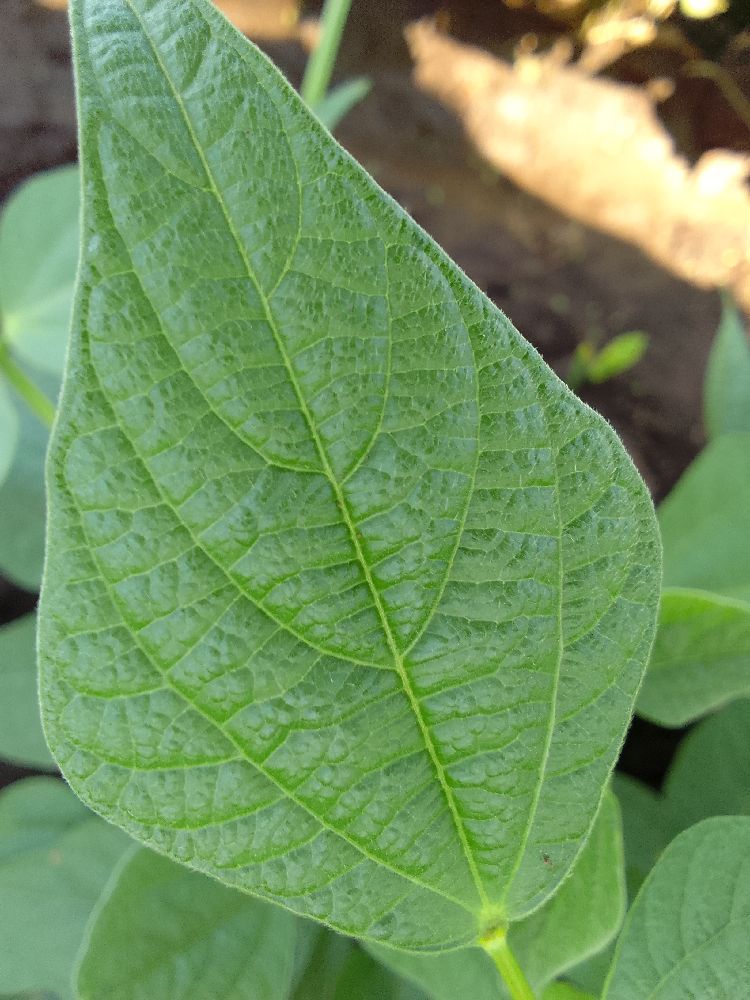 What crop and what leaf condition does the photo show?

common bean, healthy
